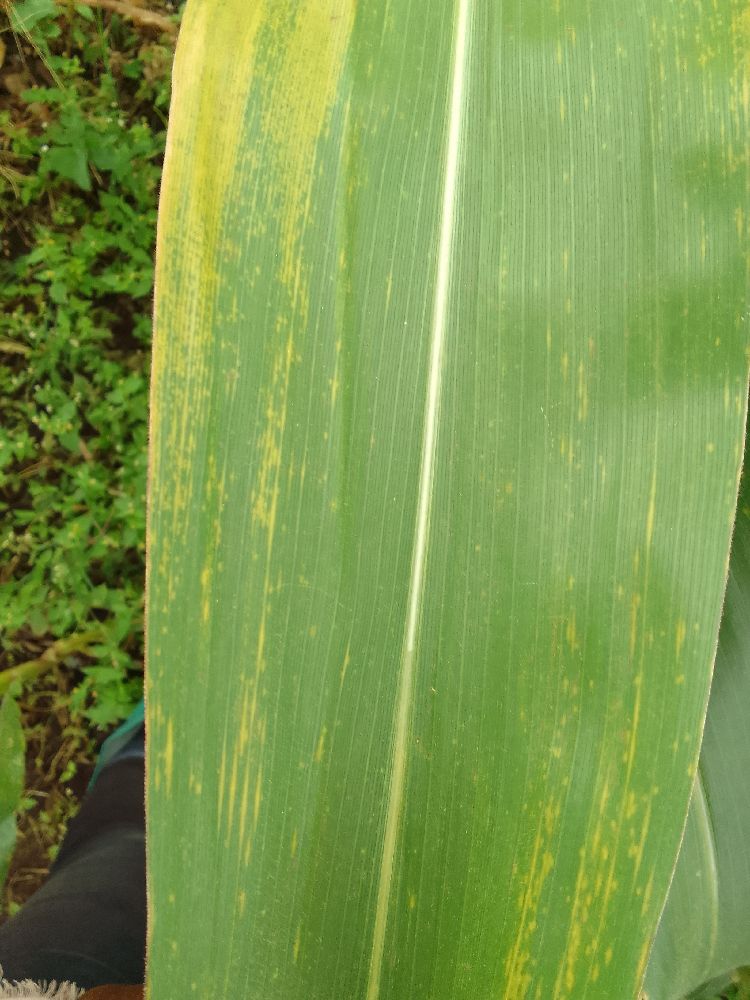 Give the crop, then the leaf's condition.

maize, maize lethal necrosis
